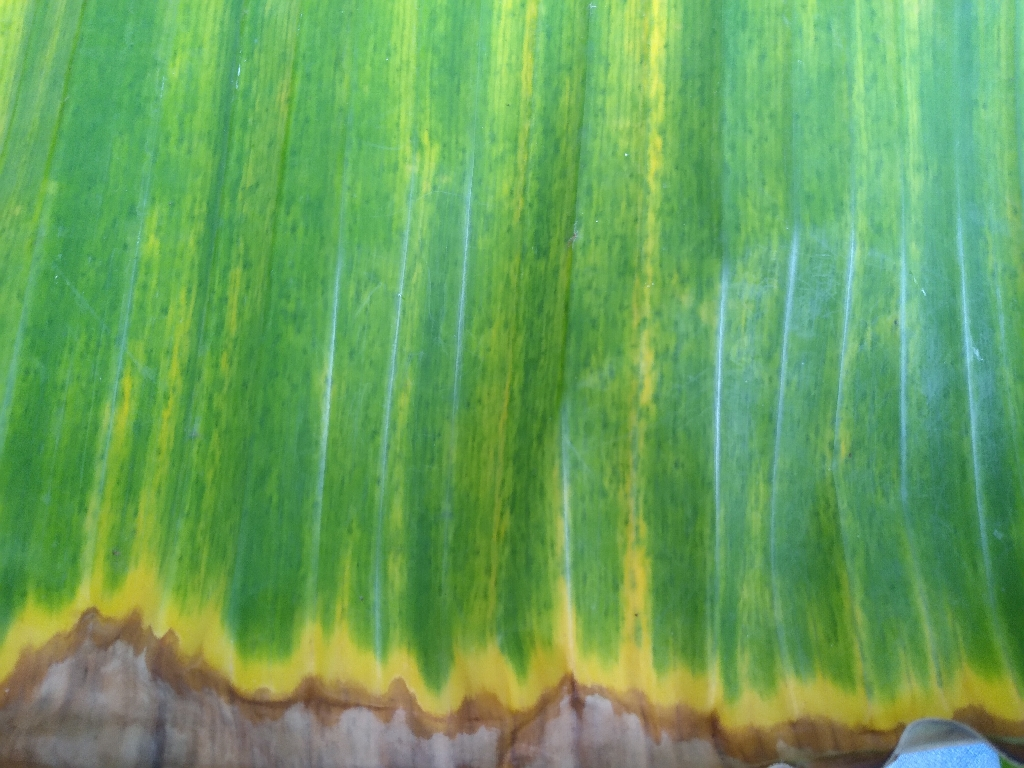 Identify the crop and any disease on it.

banana, fusarium wilt race 1
